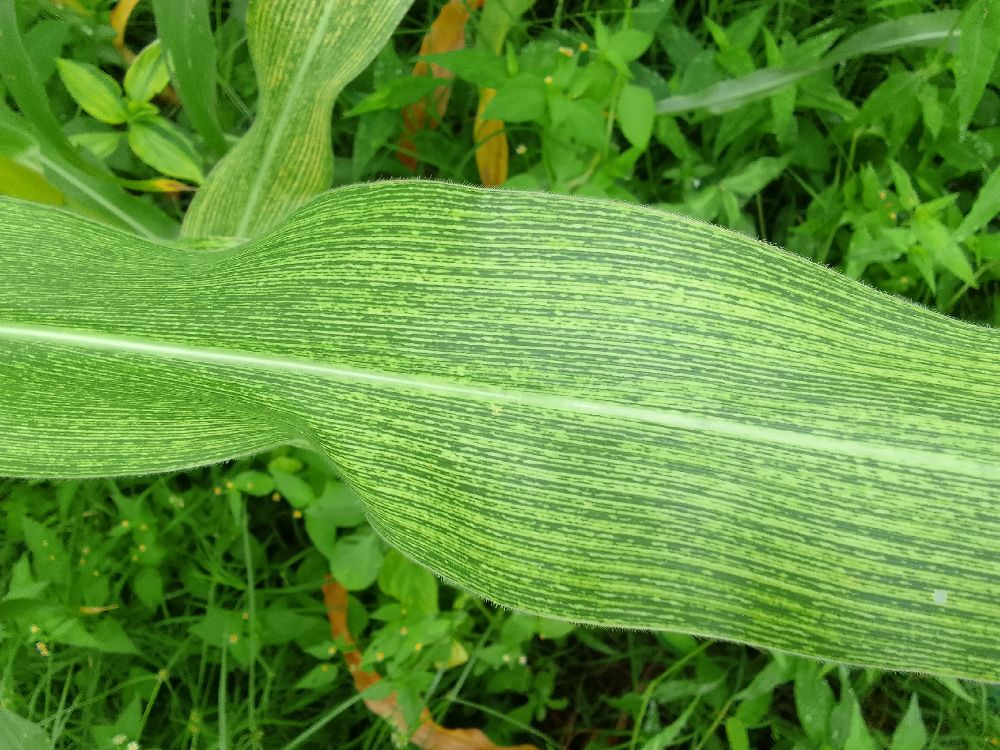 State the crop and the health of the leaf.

maize, maize streak virus
